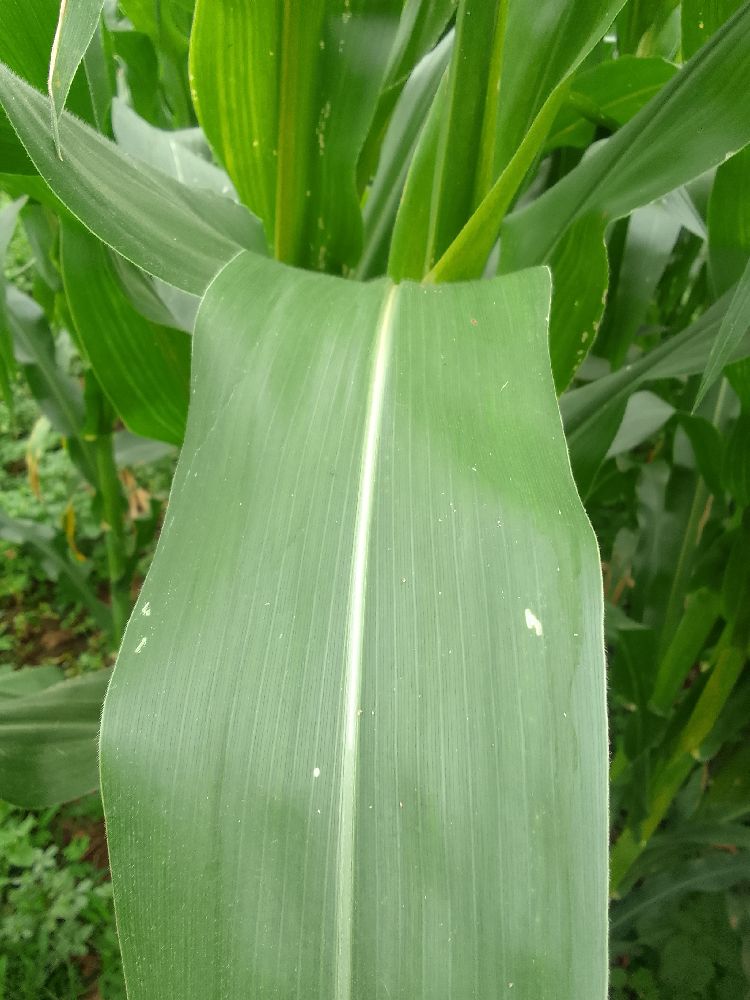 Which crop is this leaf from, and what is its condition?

maize, healthy
